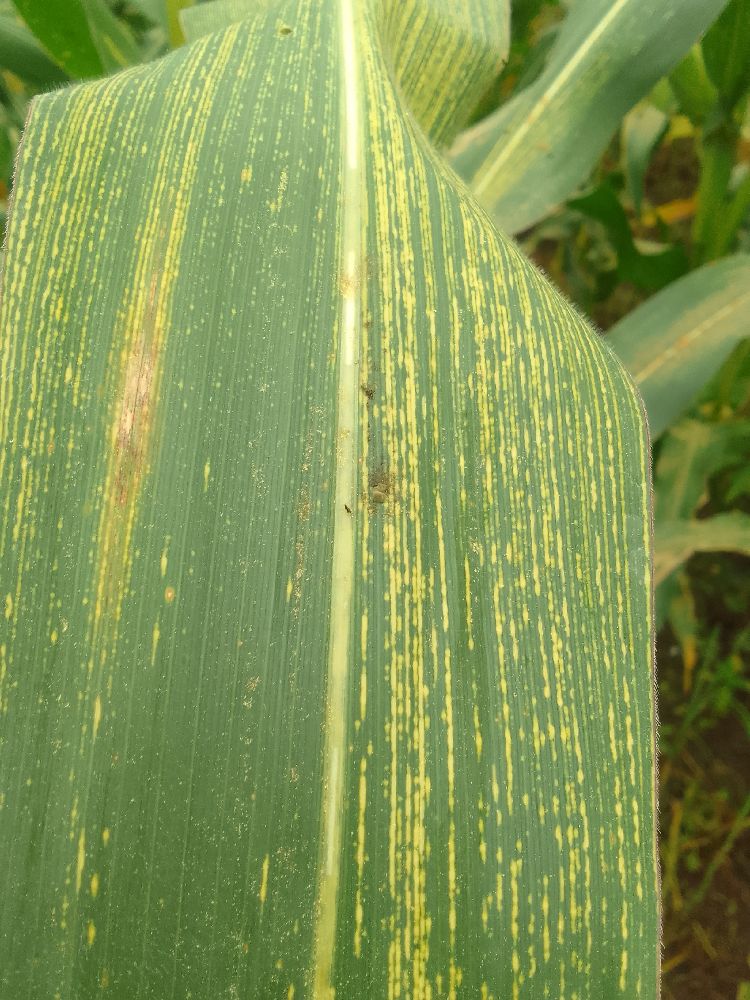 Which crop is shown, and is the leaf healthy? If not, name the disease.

maize, maize streak virus
